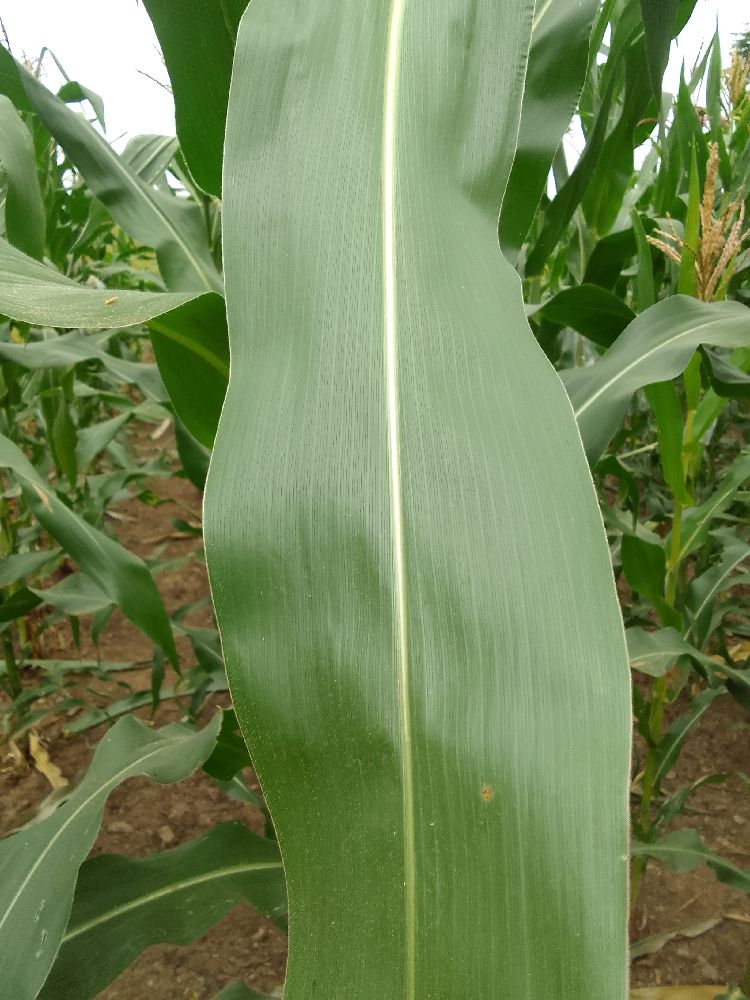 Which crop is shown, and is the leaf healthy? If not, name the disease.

maize, healthy
